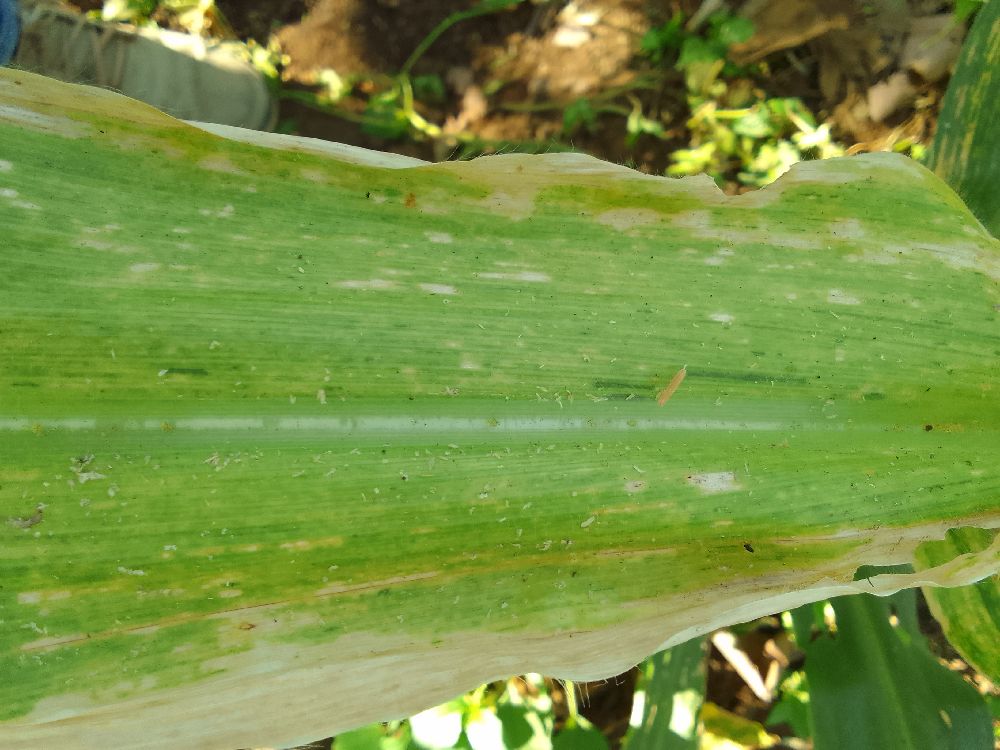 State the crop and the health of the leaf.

maize, maize lethal necrosis
